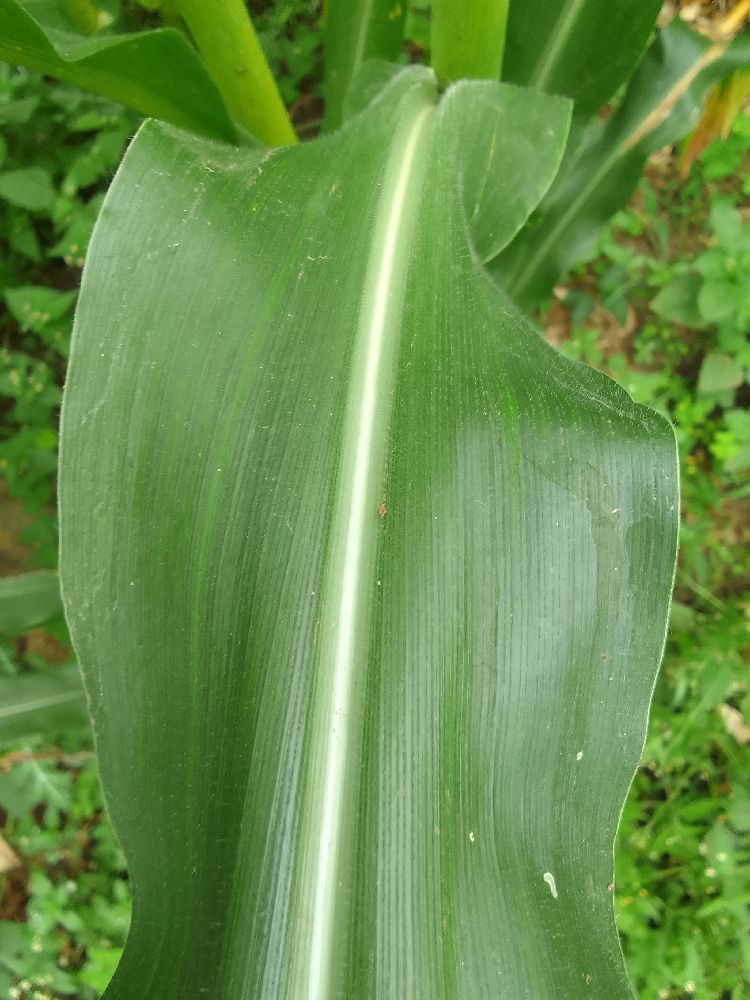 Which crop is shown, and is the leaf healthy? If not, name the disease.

maize, healthy
